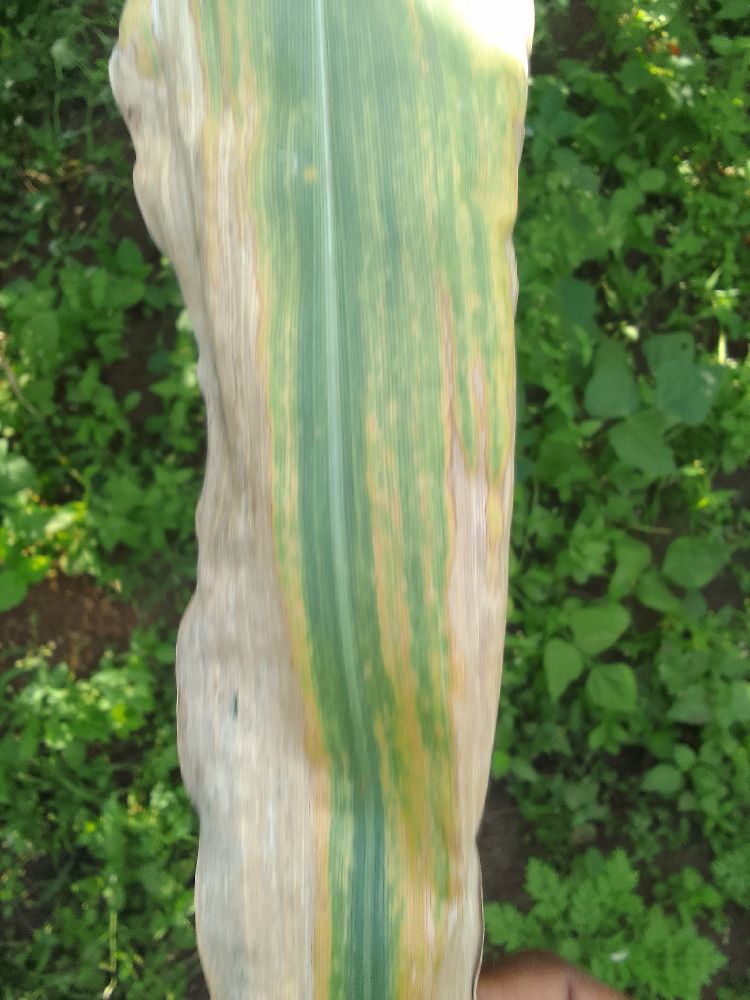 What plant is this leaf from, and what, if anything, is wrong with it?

maize, maize lethal necrosis
